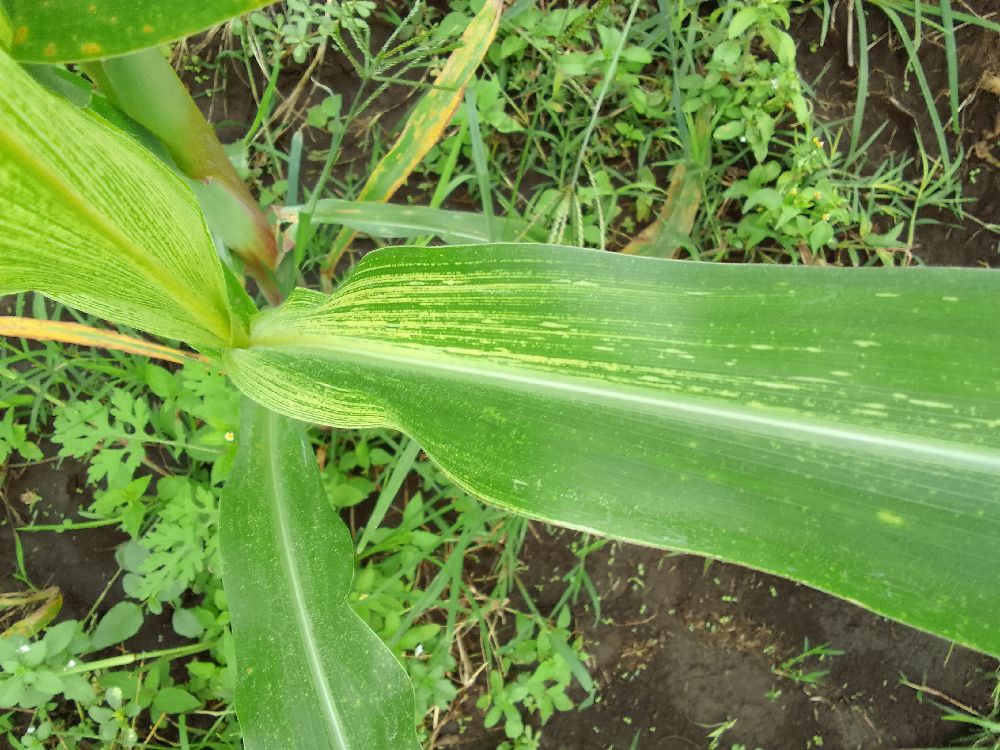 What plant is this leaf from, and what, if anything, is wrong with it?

maize, maize streak virus
